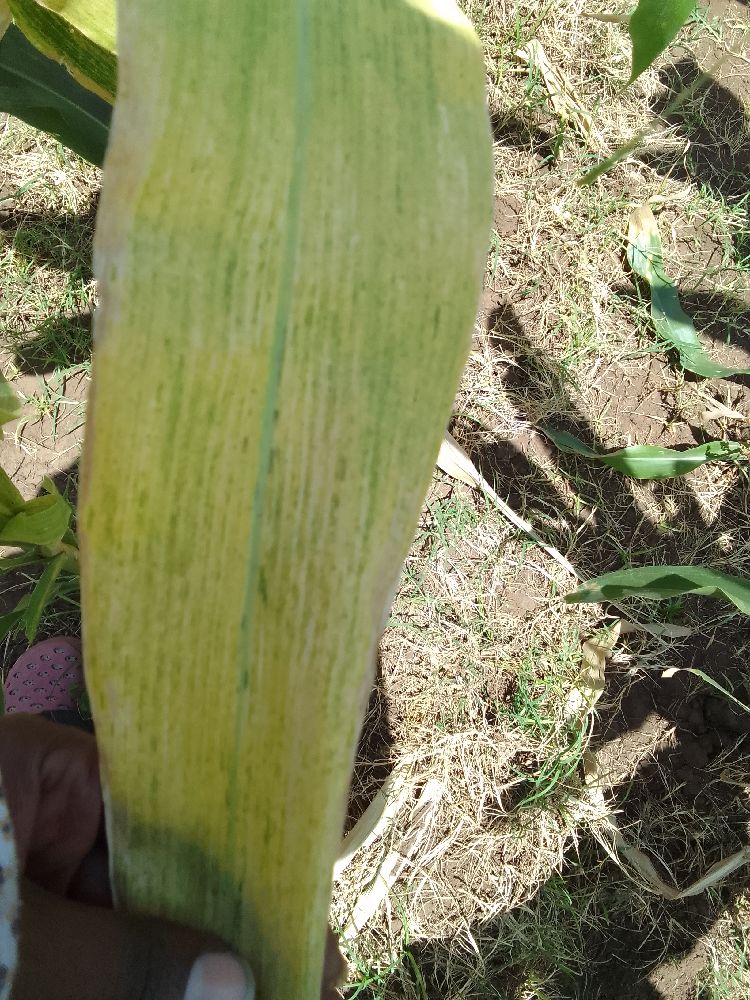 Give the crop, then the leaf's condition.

maize, maize lethal necrosis
